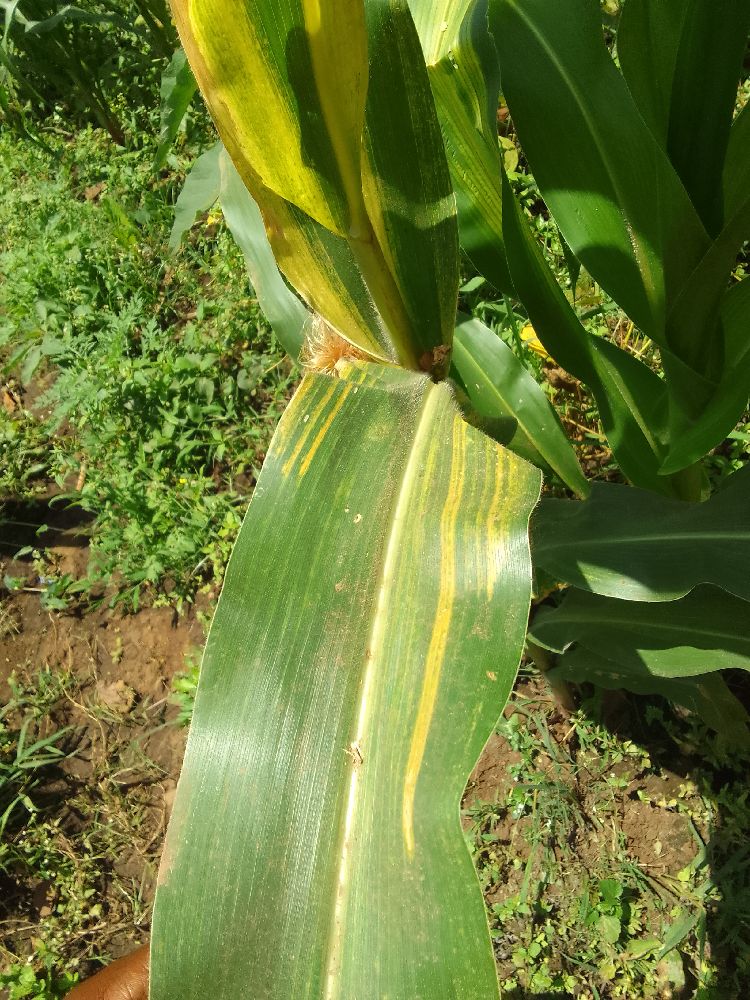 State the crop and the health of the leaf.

maize, maize lethal necrosis
